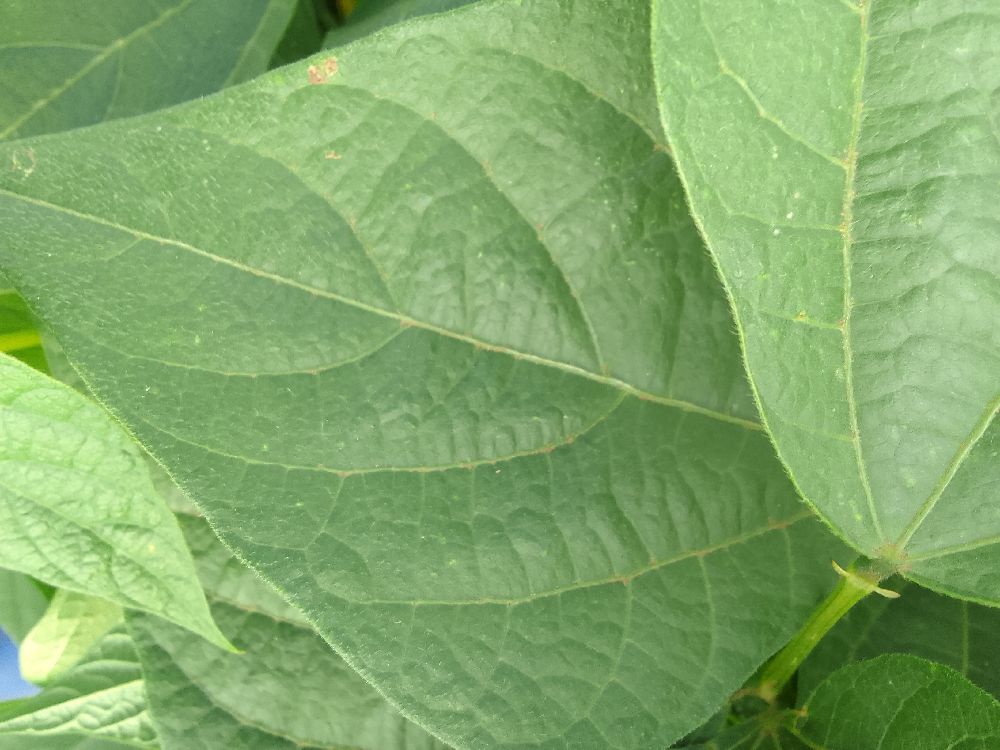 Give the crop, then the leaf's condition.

common bean, healthy
